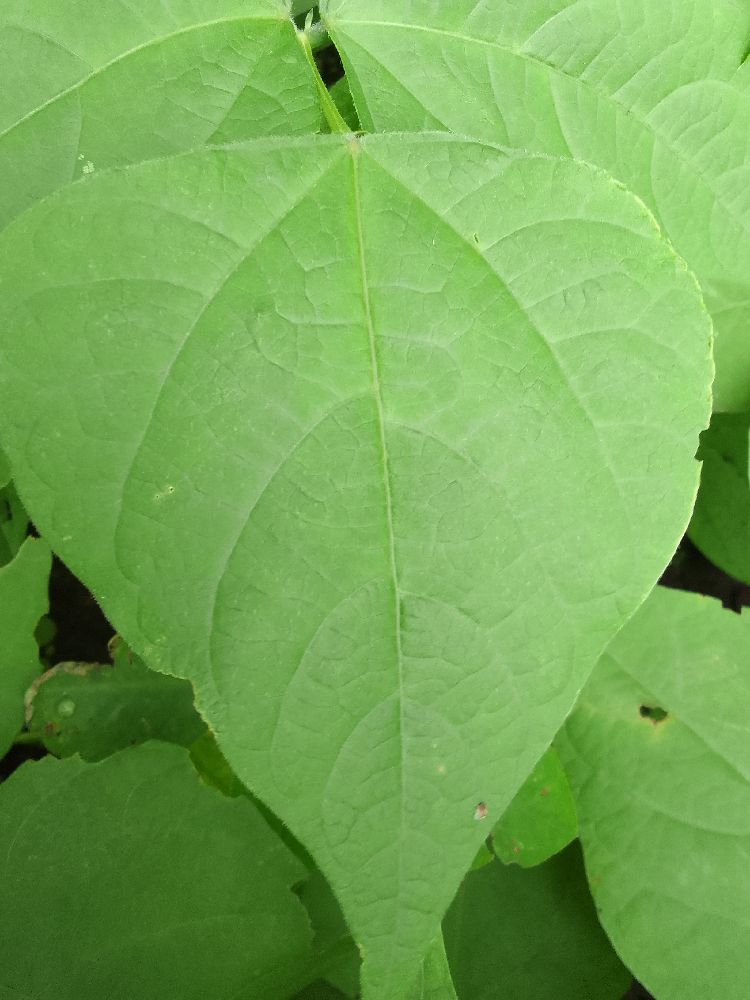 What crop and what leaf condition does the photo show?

common bean, healthy
